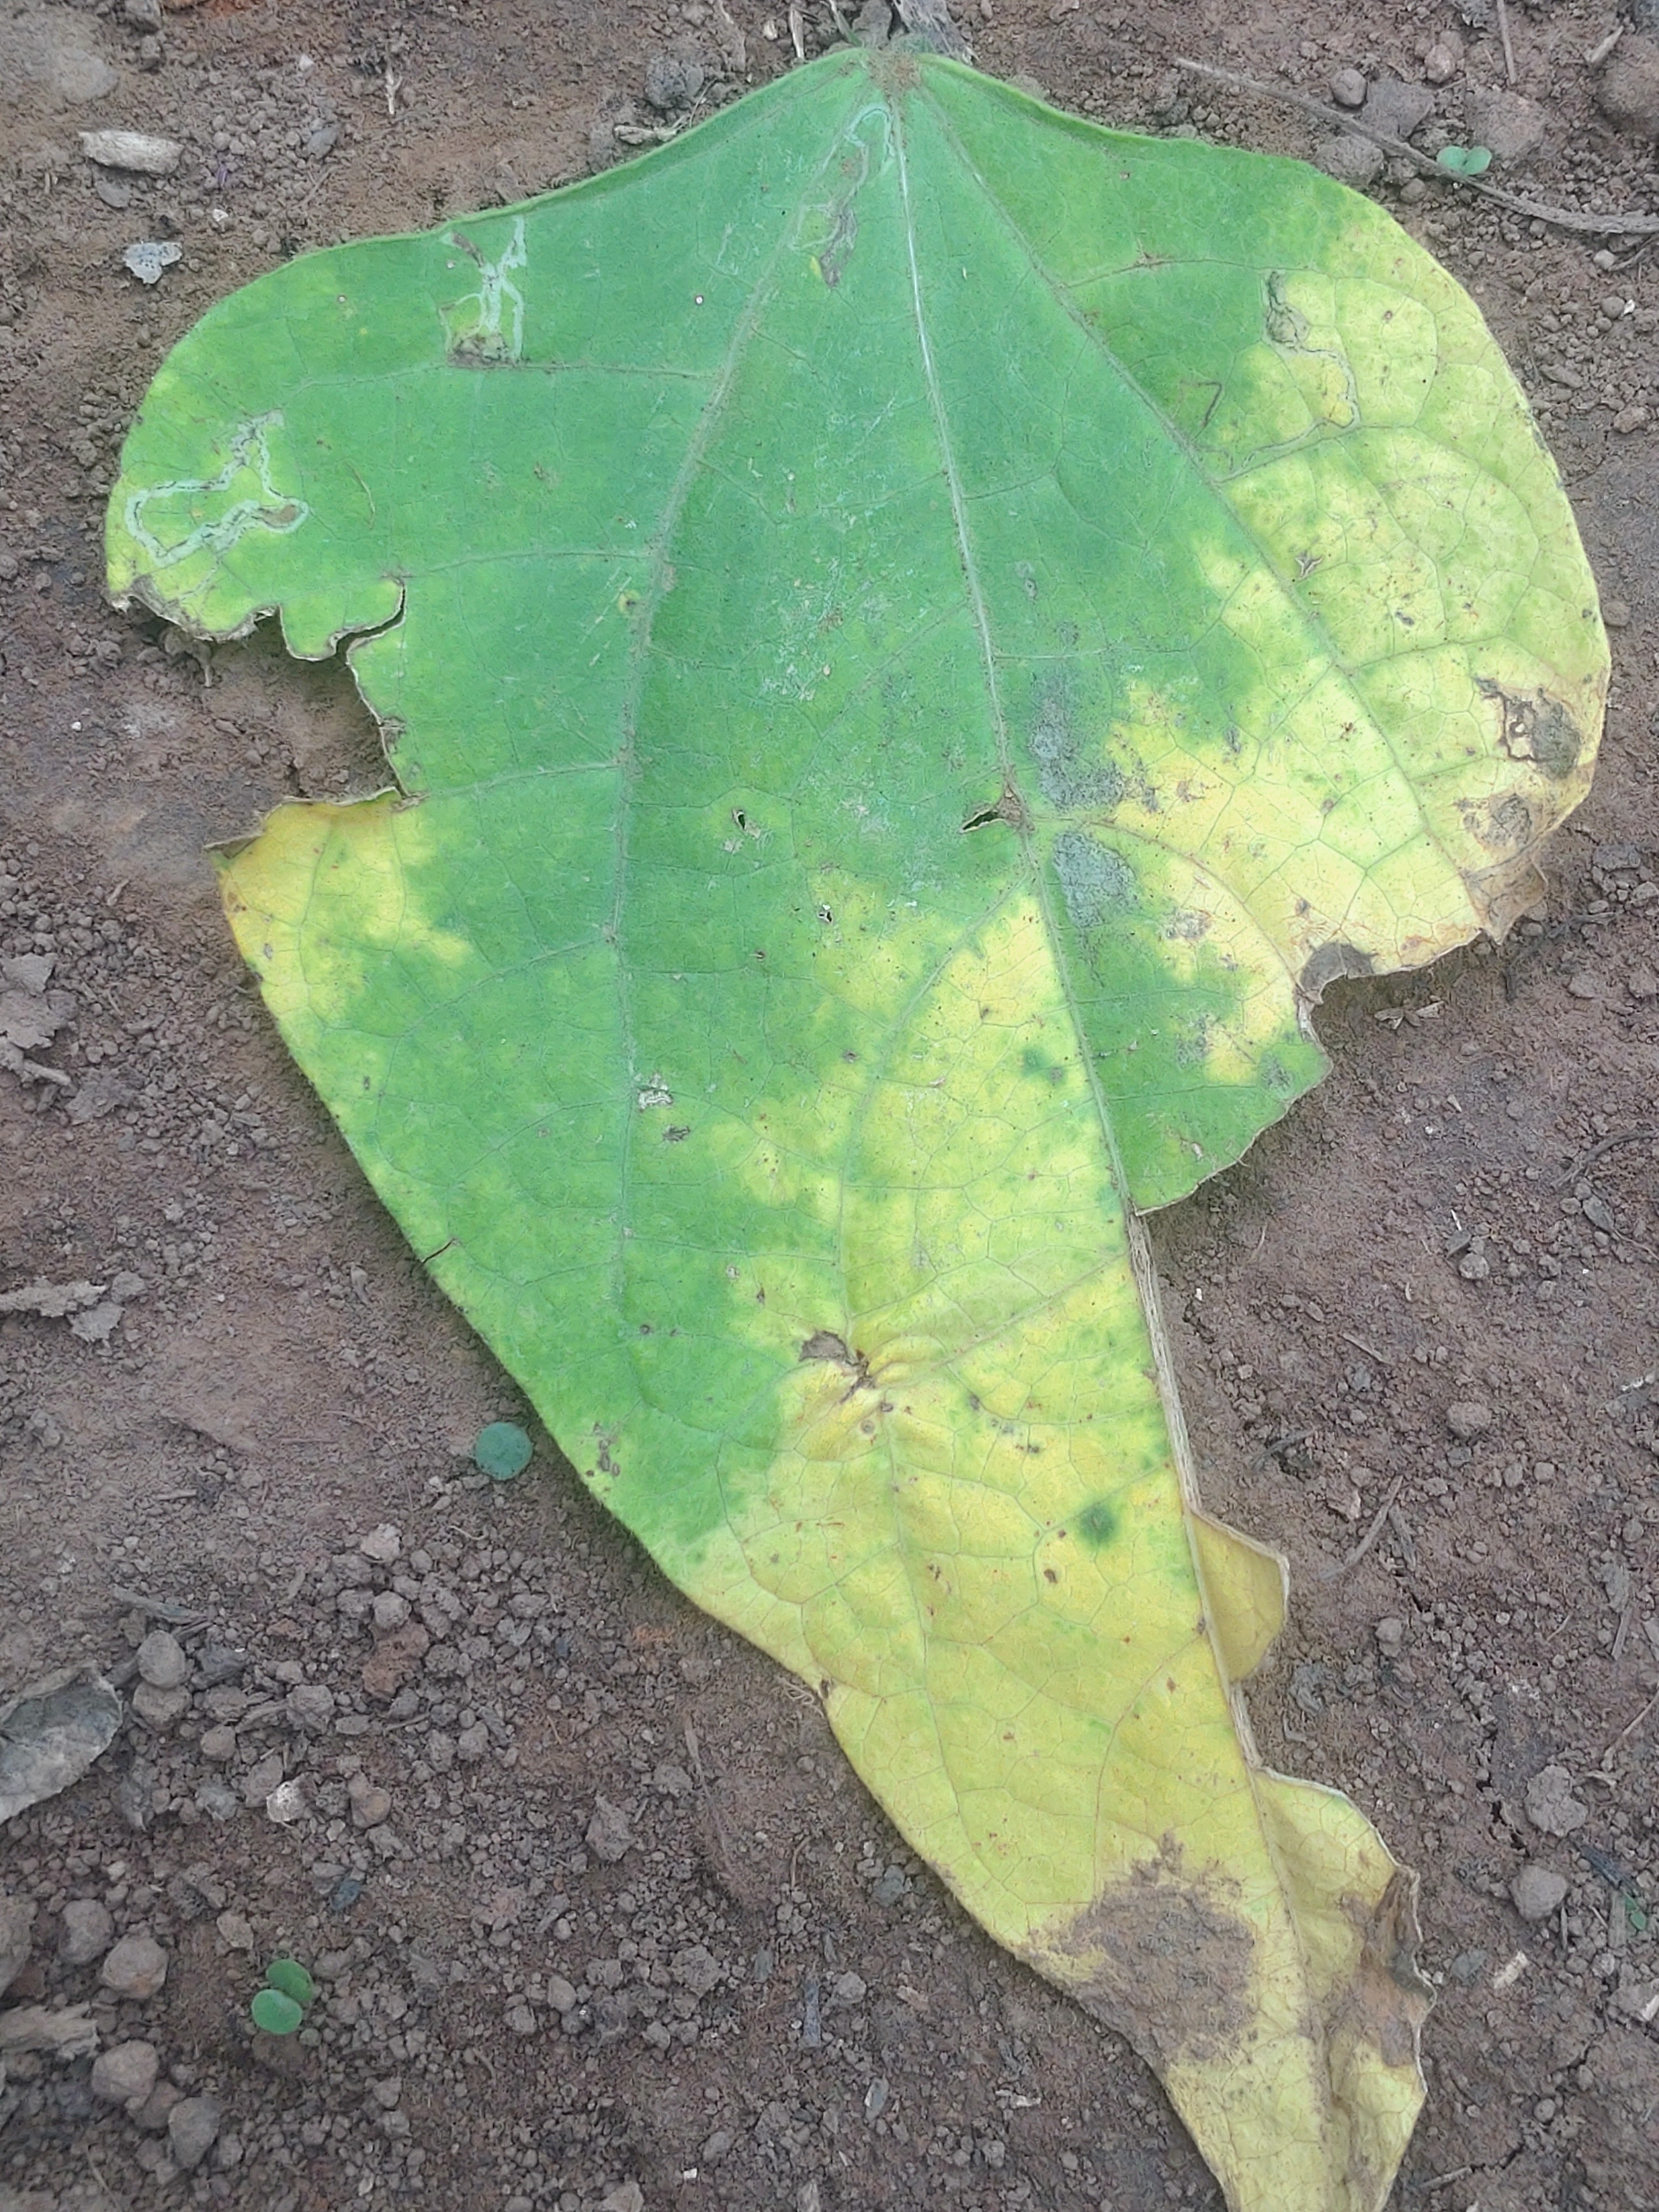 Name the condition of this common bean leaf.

anthracnose
